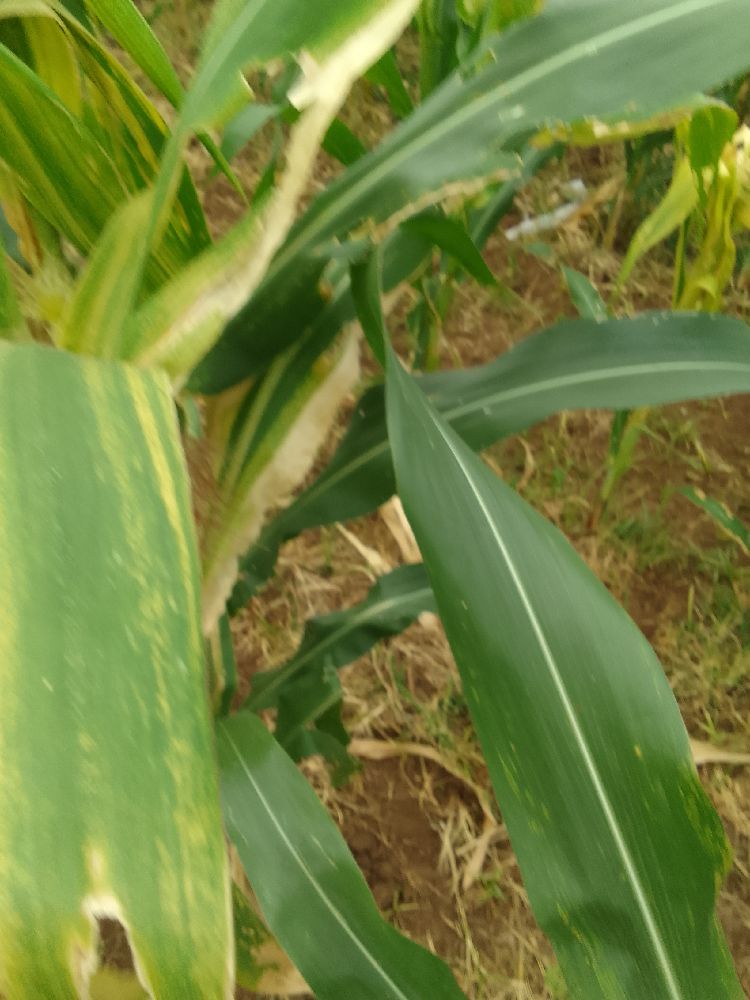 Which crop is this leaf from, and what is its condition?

maize, maize lethal necrosis
